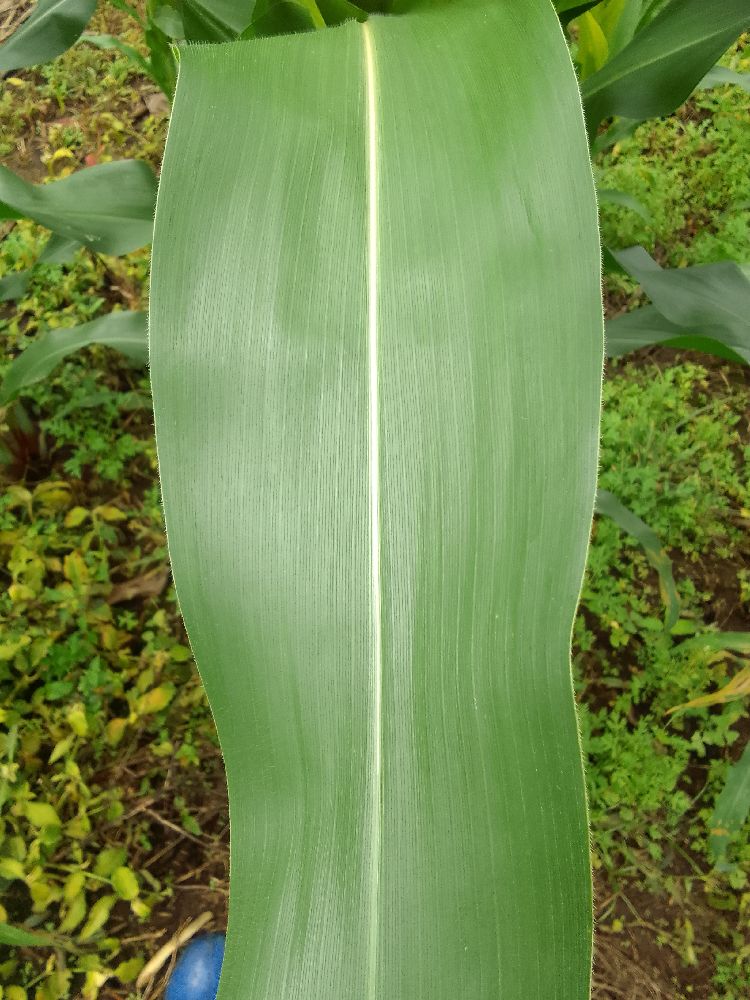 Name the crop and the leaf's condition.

maize, healthy
